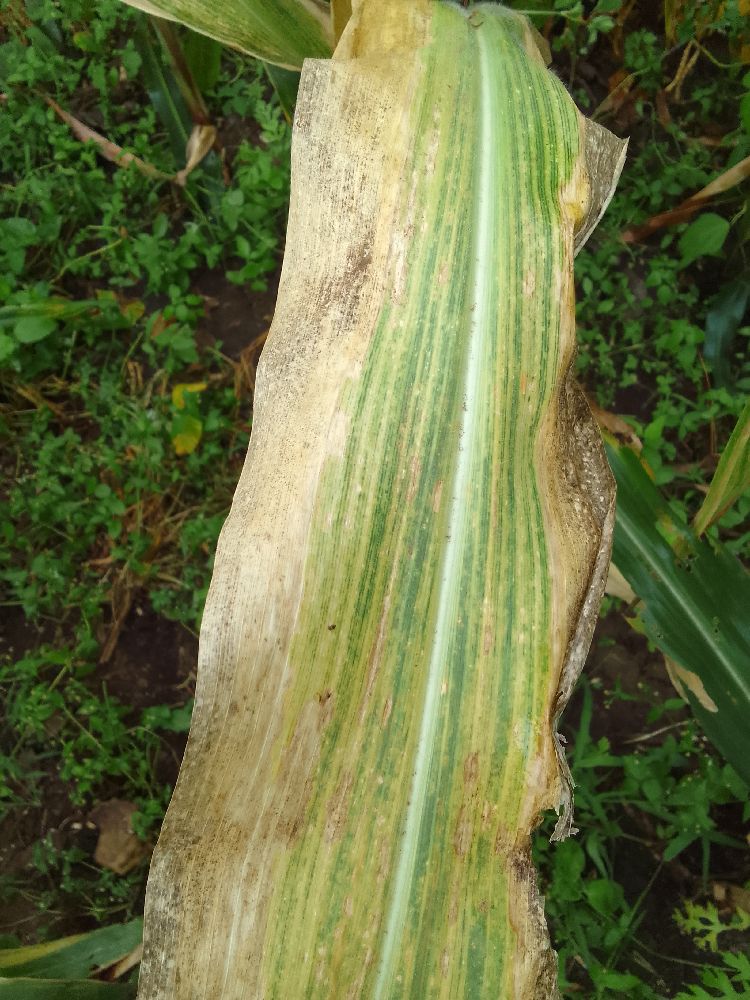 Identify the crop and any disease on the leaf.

maize, maize lethal necrosis
